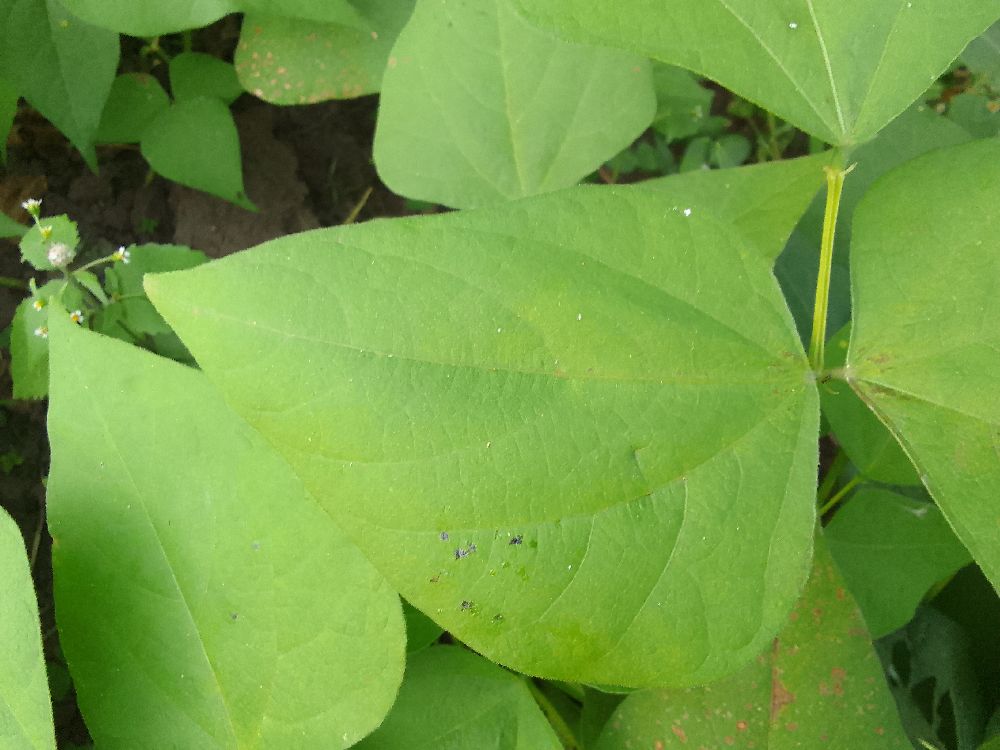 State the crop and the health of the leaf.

common bean, healthy
